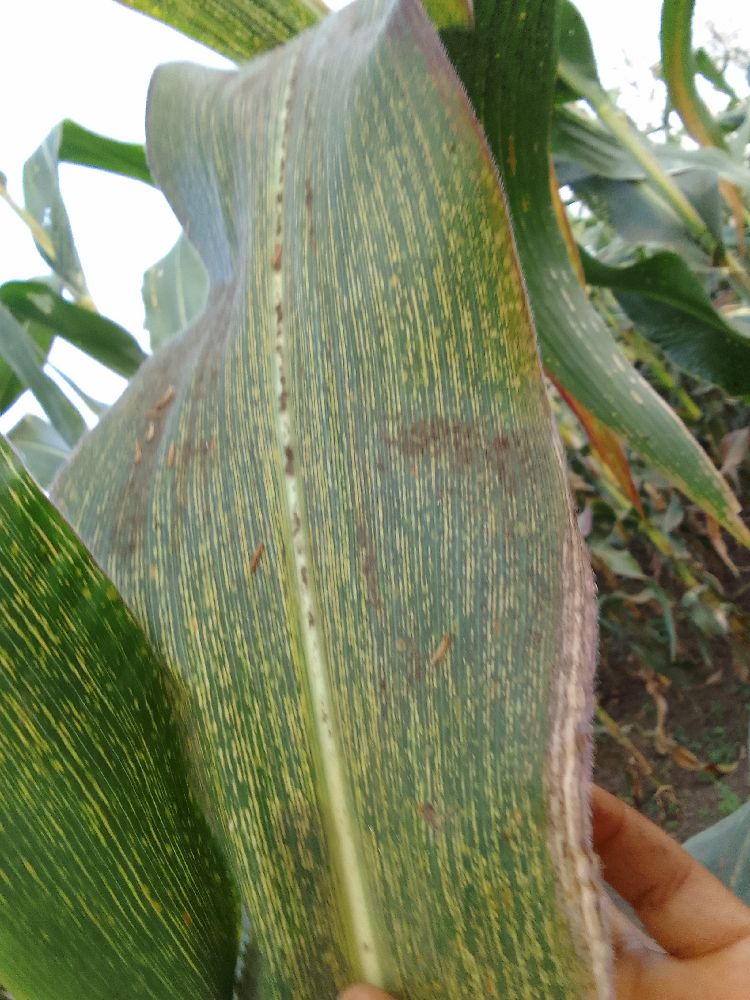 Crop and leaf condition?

maize, maize streak virus
